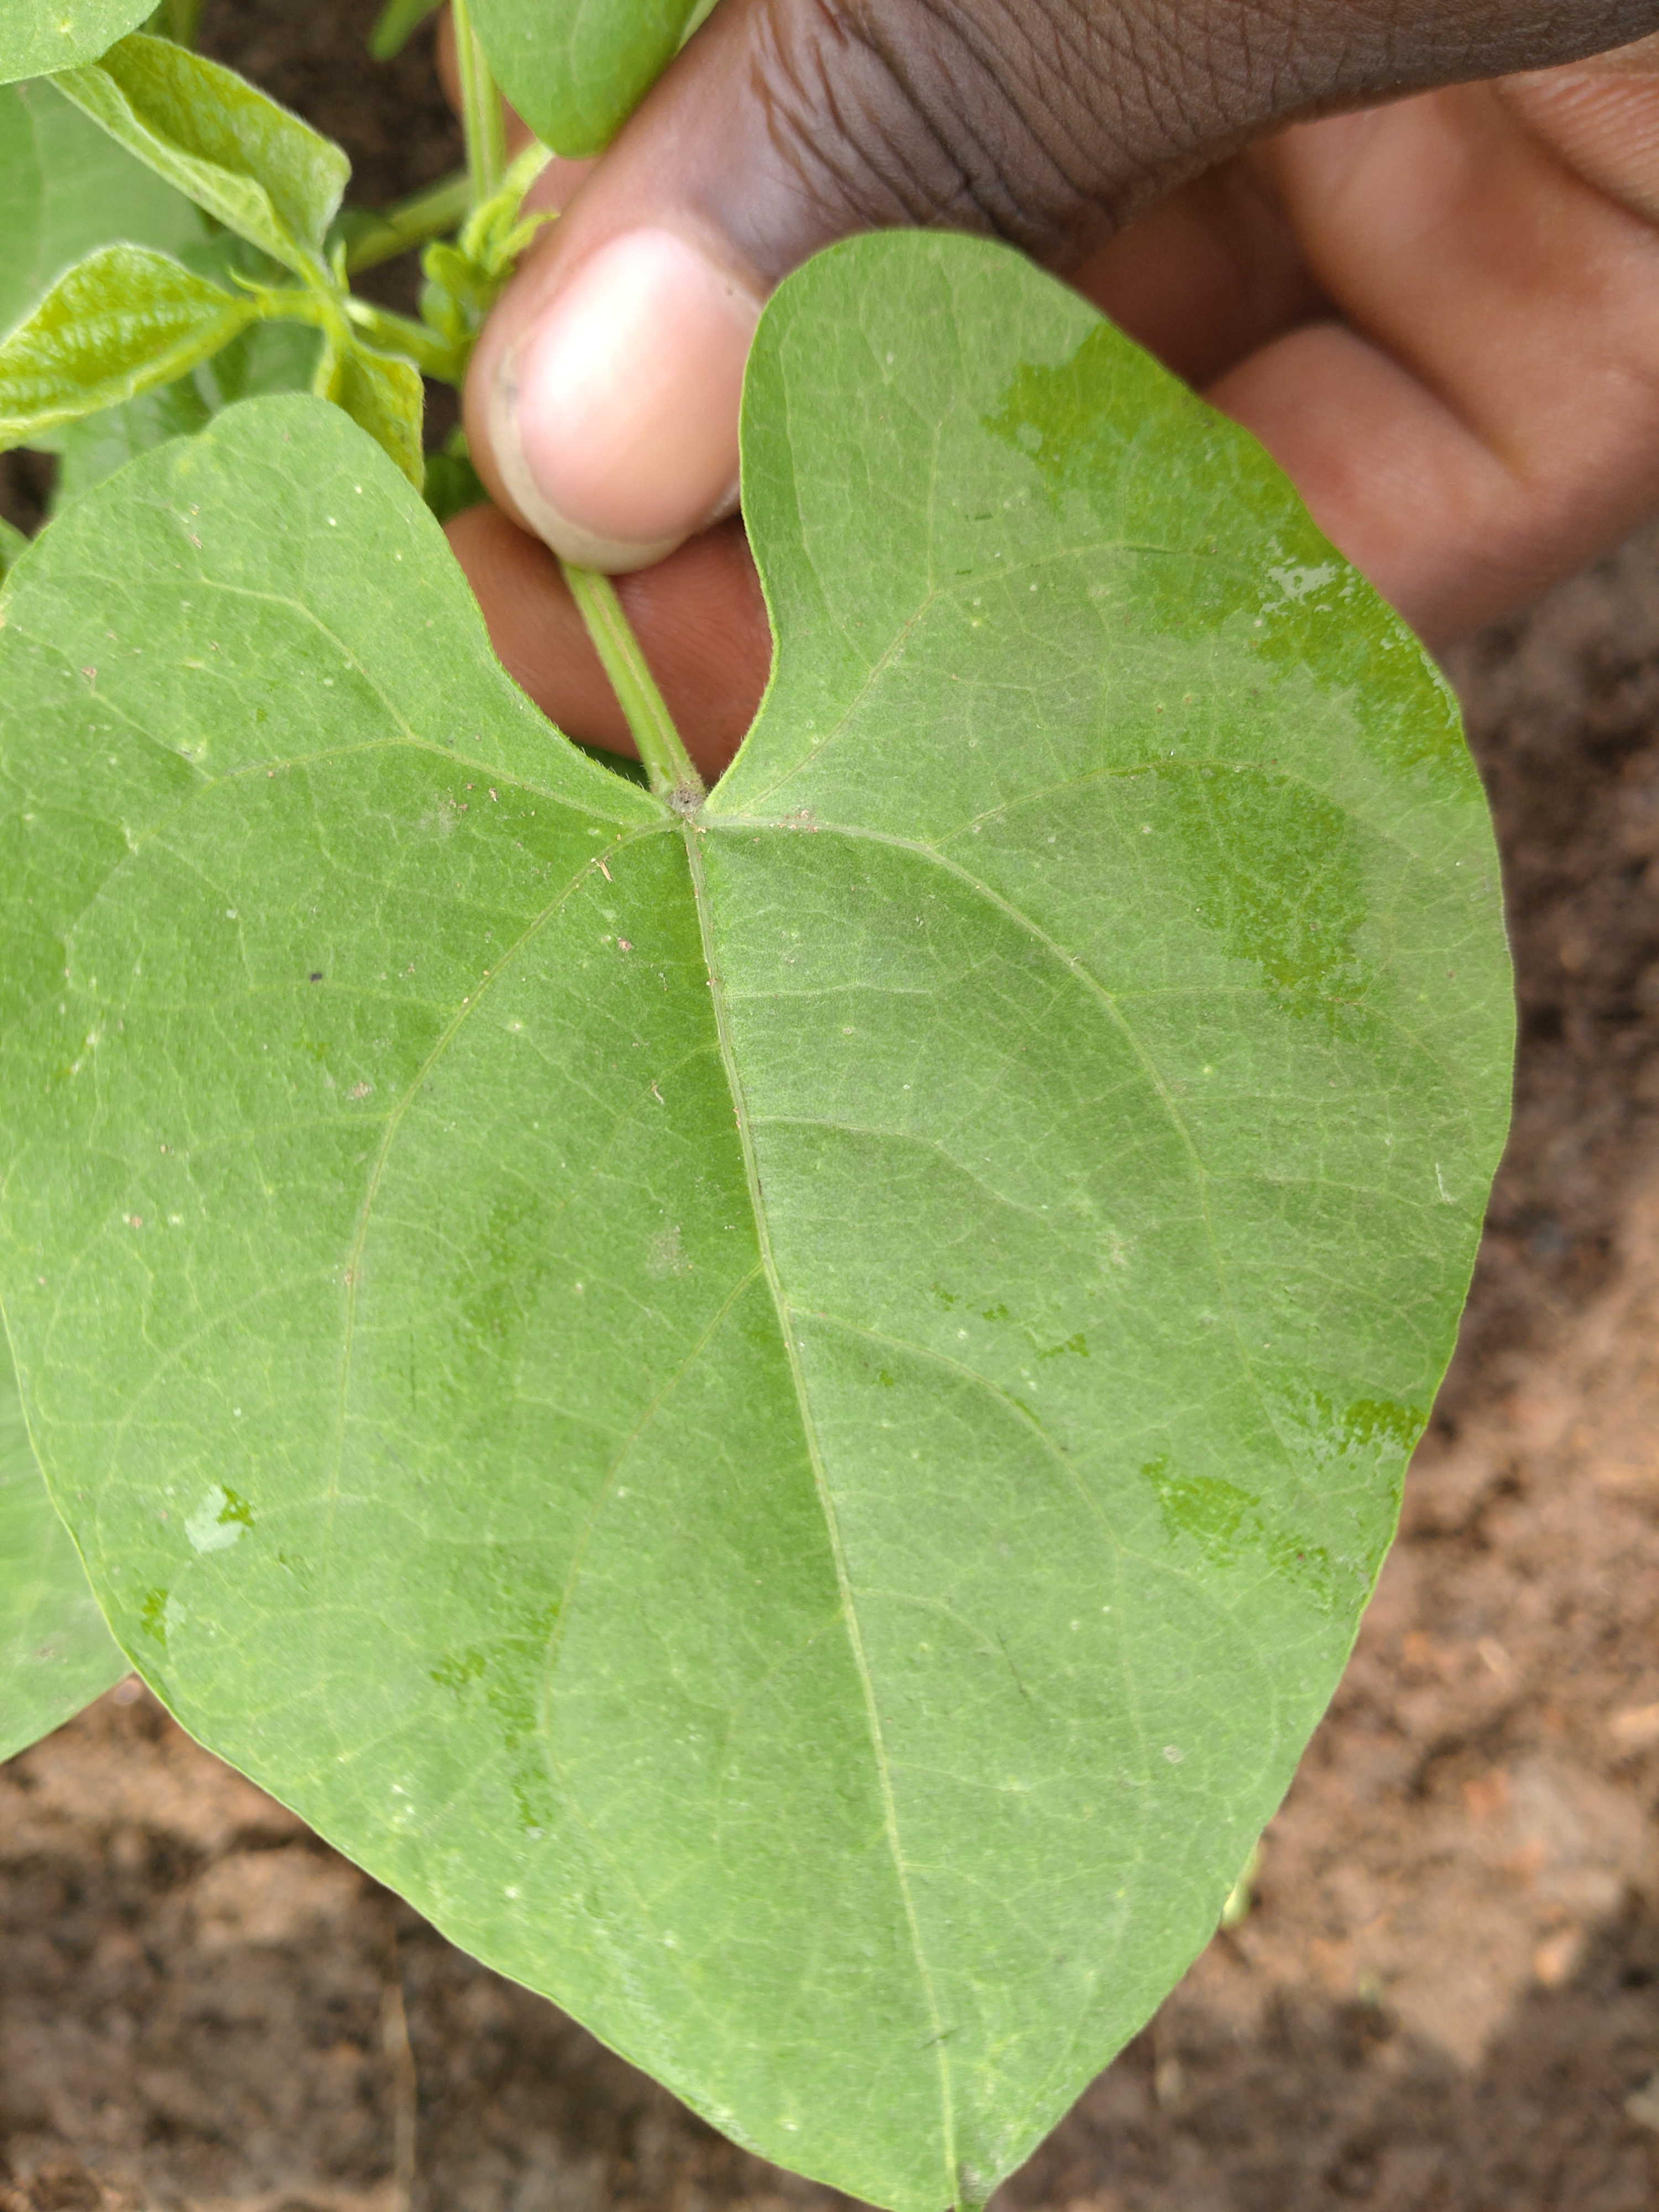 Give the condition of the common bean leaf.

healthy
